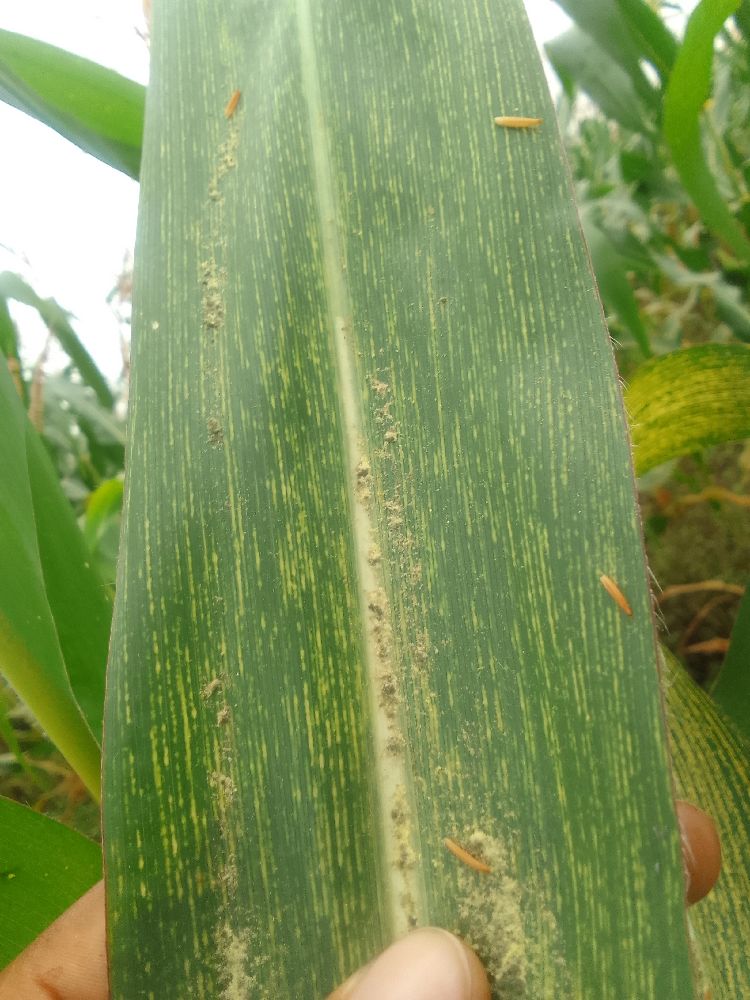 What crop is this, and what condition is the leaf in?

maize, maize streak virus
